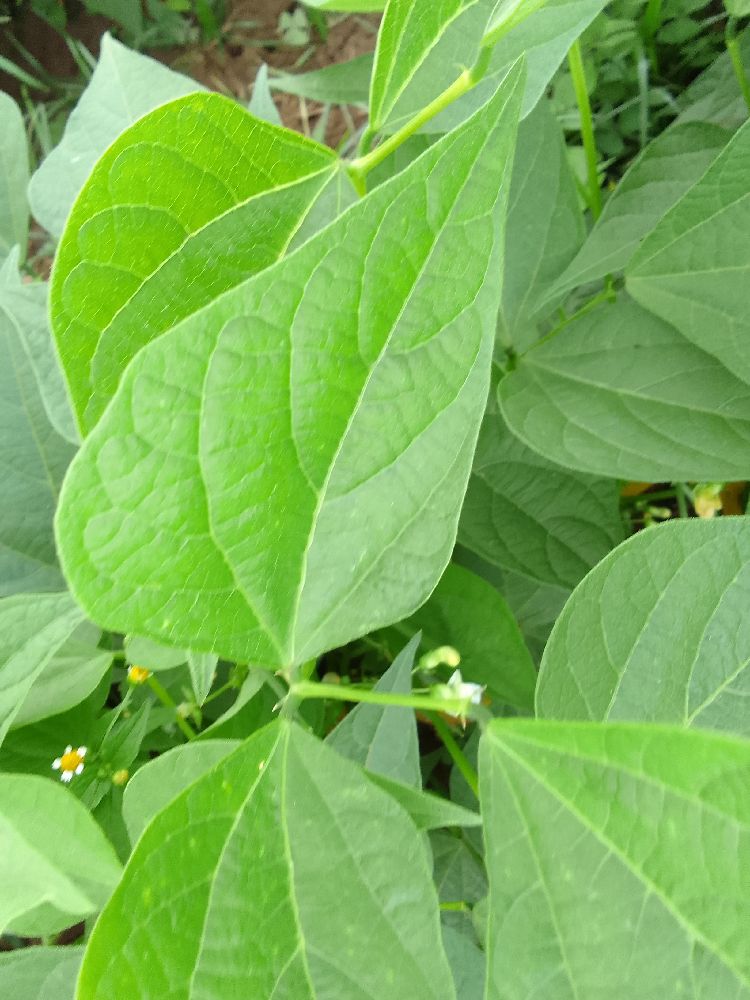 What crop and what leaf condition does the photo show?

common bean, healthy
